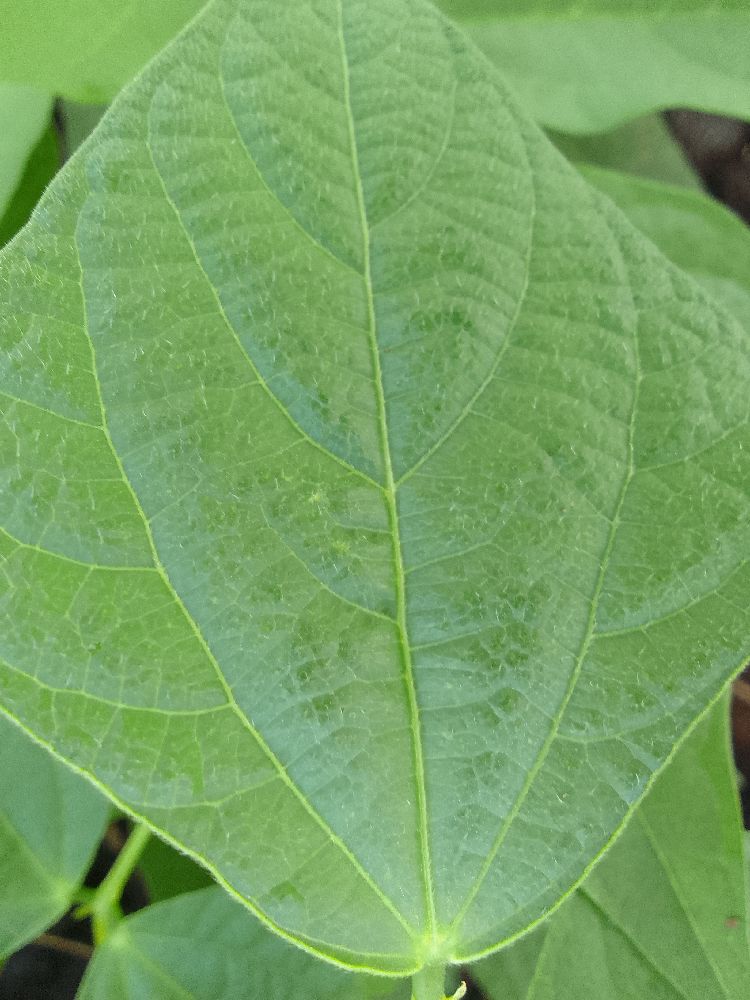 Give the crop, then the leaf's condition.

common bean, healthy
